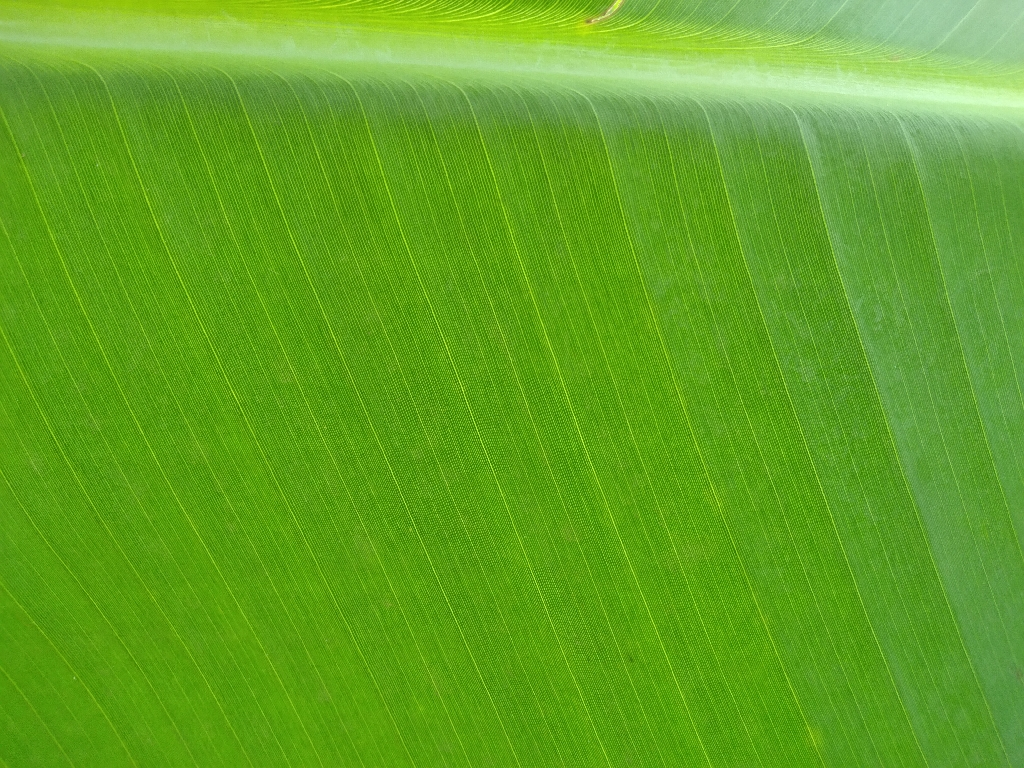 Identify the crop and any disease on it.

banana, healthy
